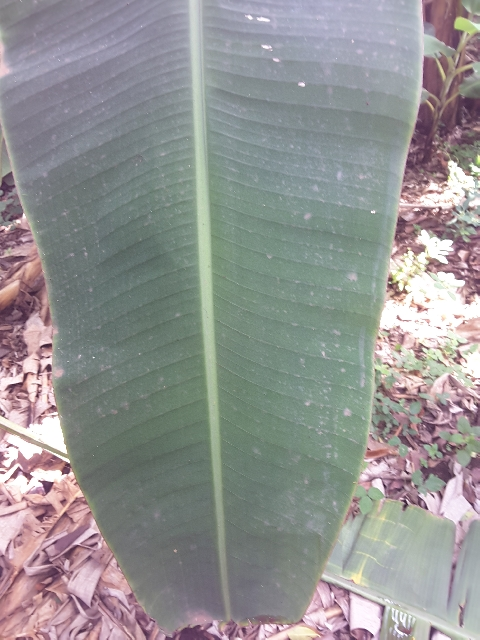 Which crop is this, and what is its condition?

banana, healthy
